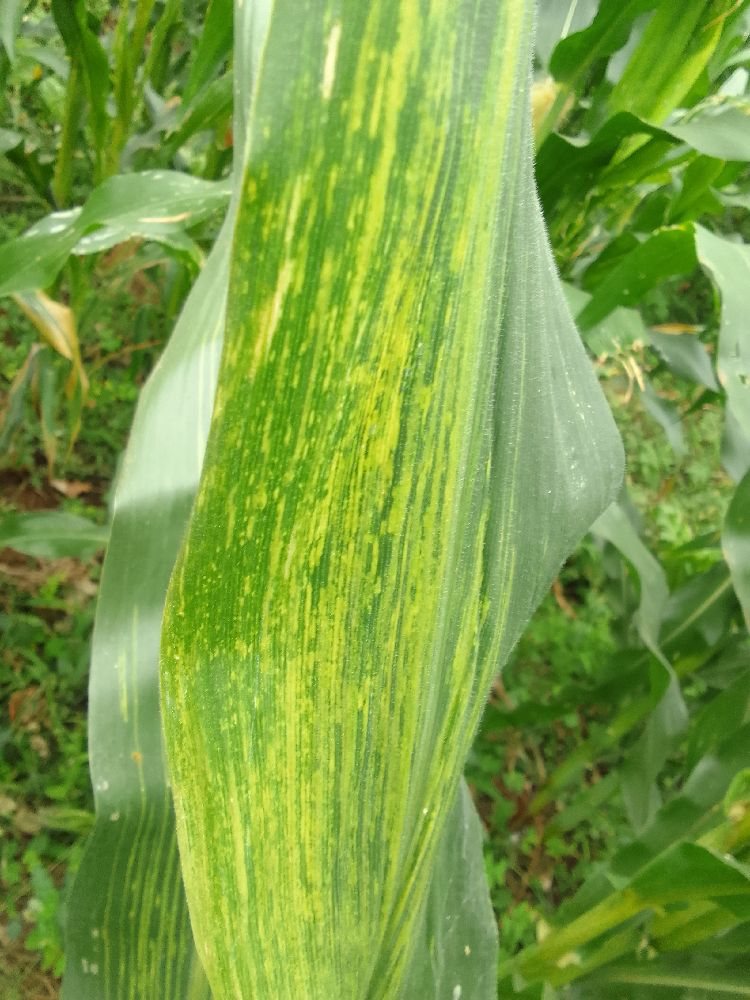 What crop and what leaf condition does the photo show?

maize, maize streak virus
